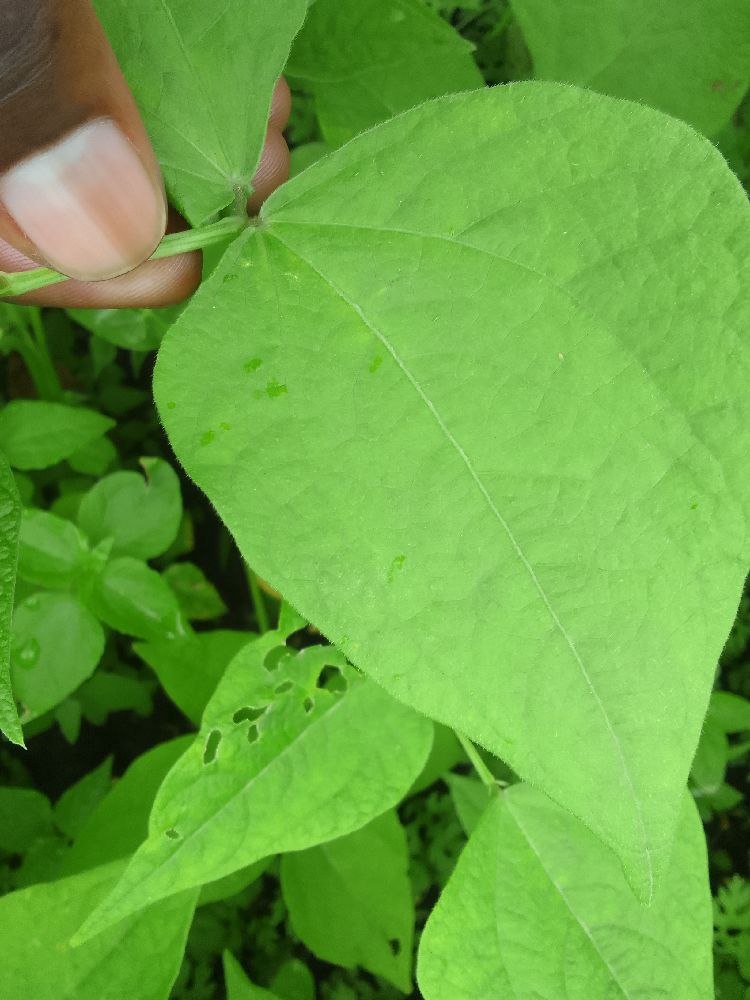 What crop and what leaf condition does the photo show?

common bean, healthy
